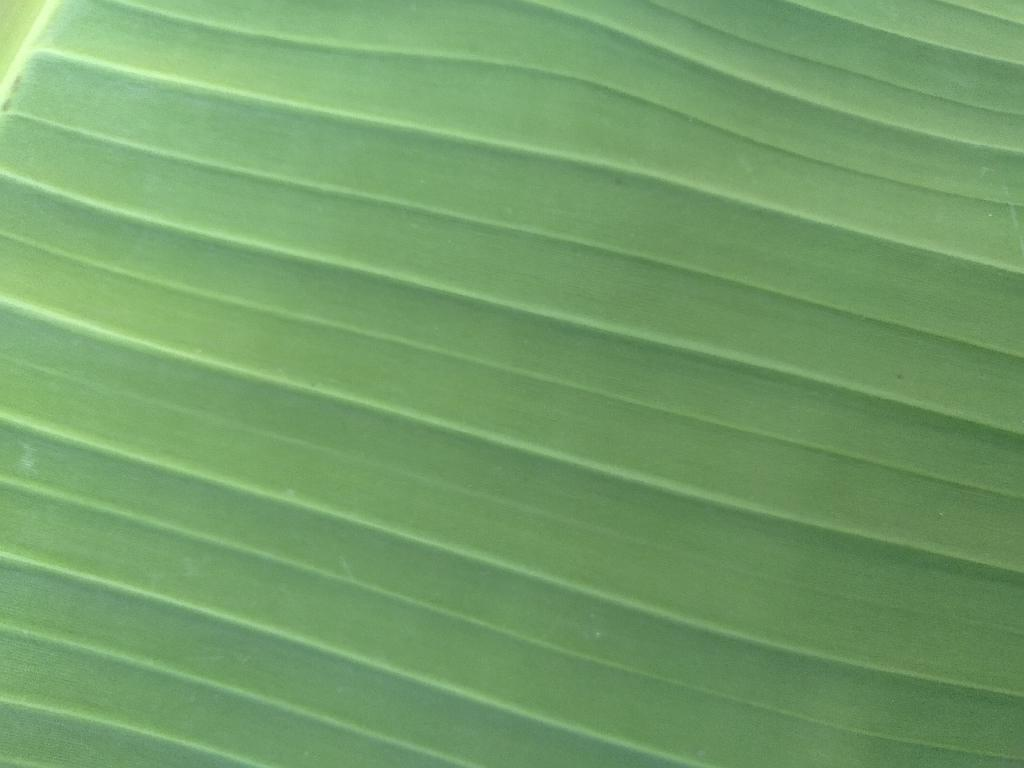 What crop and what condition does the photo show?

banana, healthy
